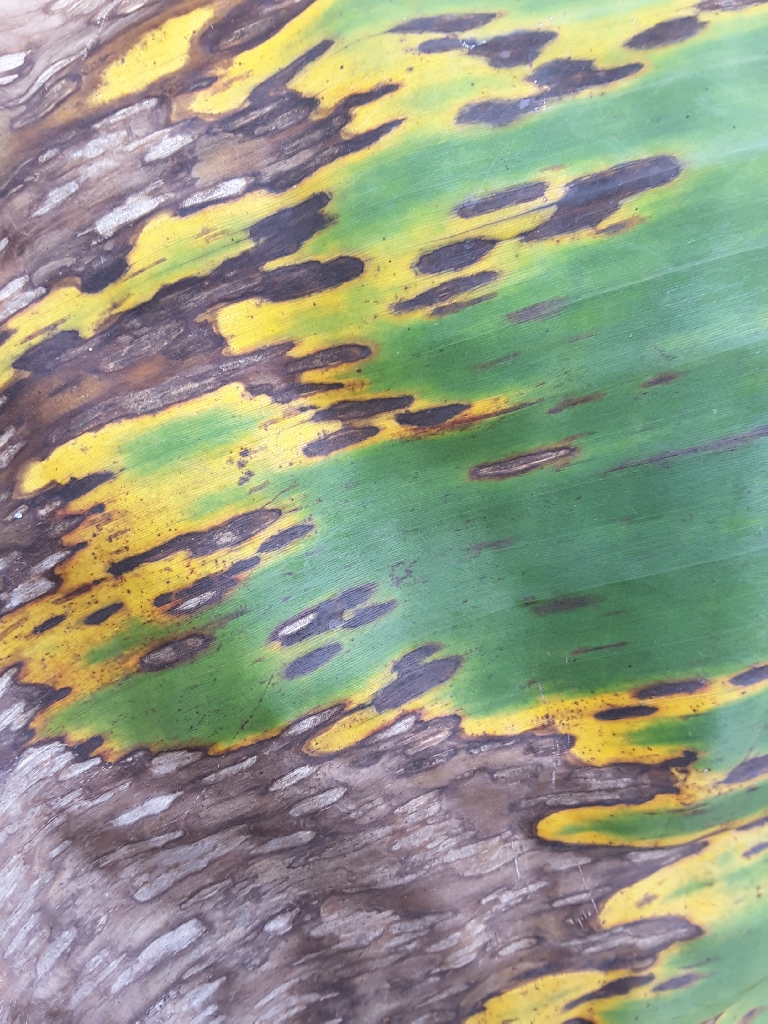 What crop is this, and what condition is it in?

banana, black sigatoka
